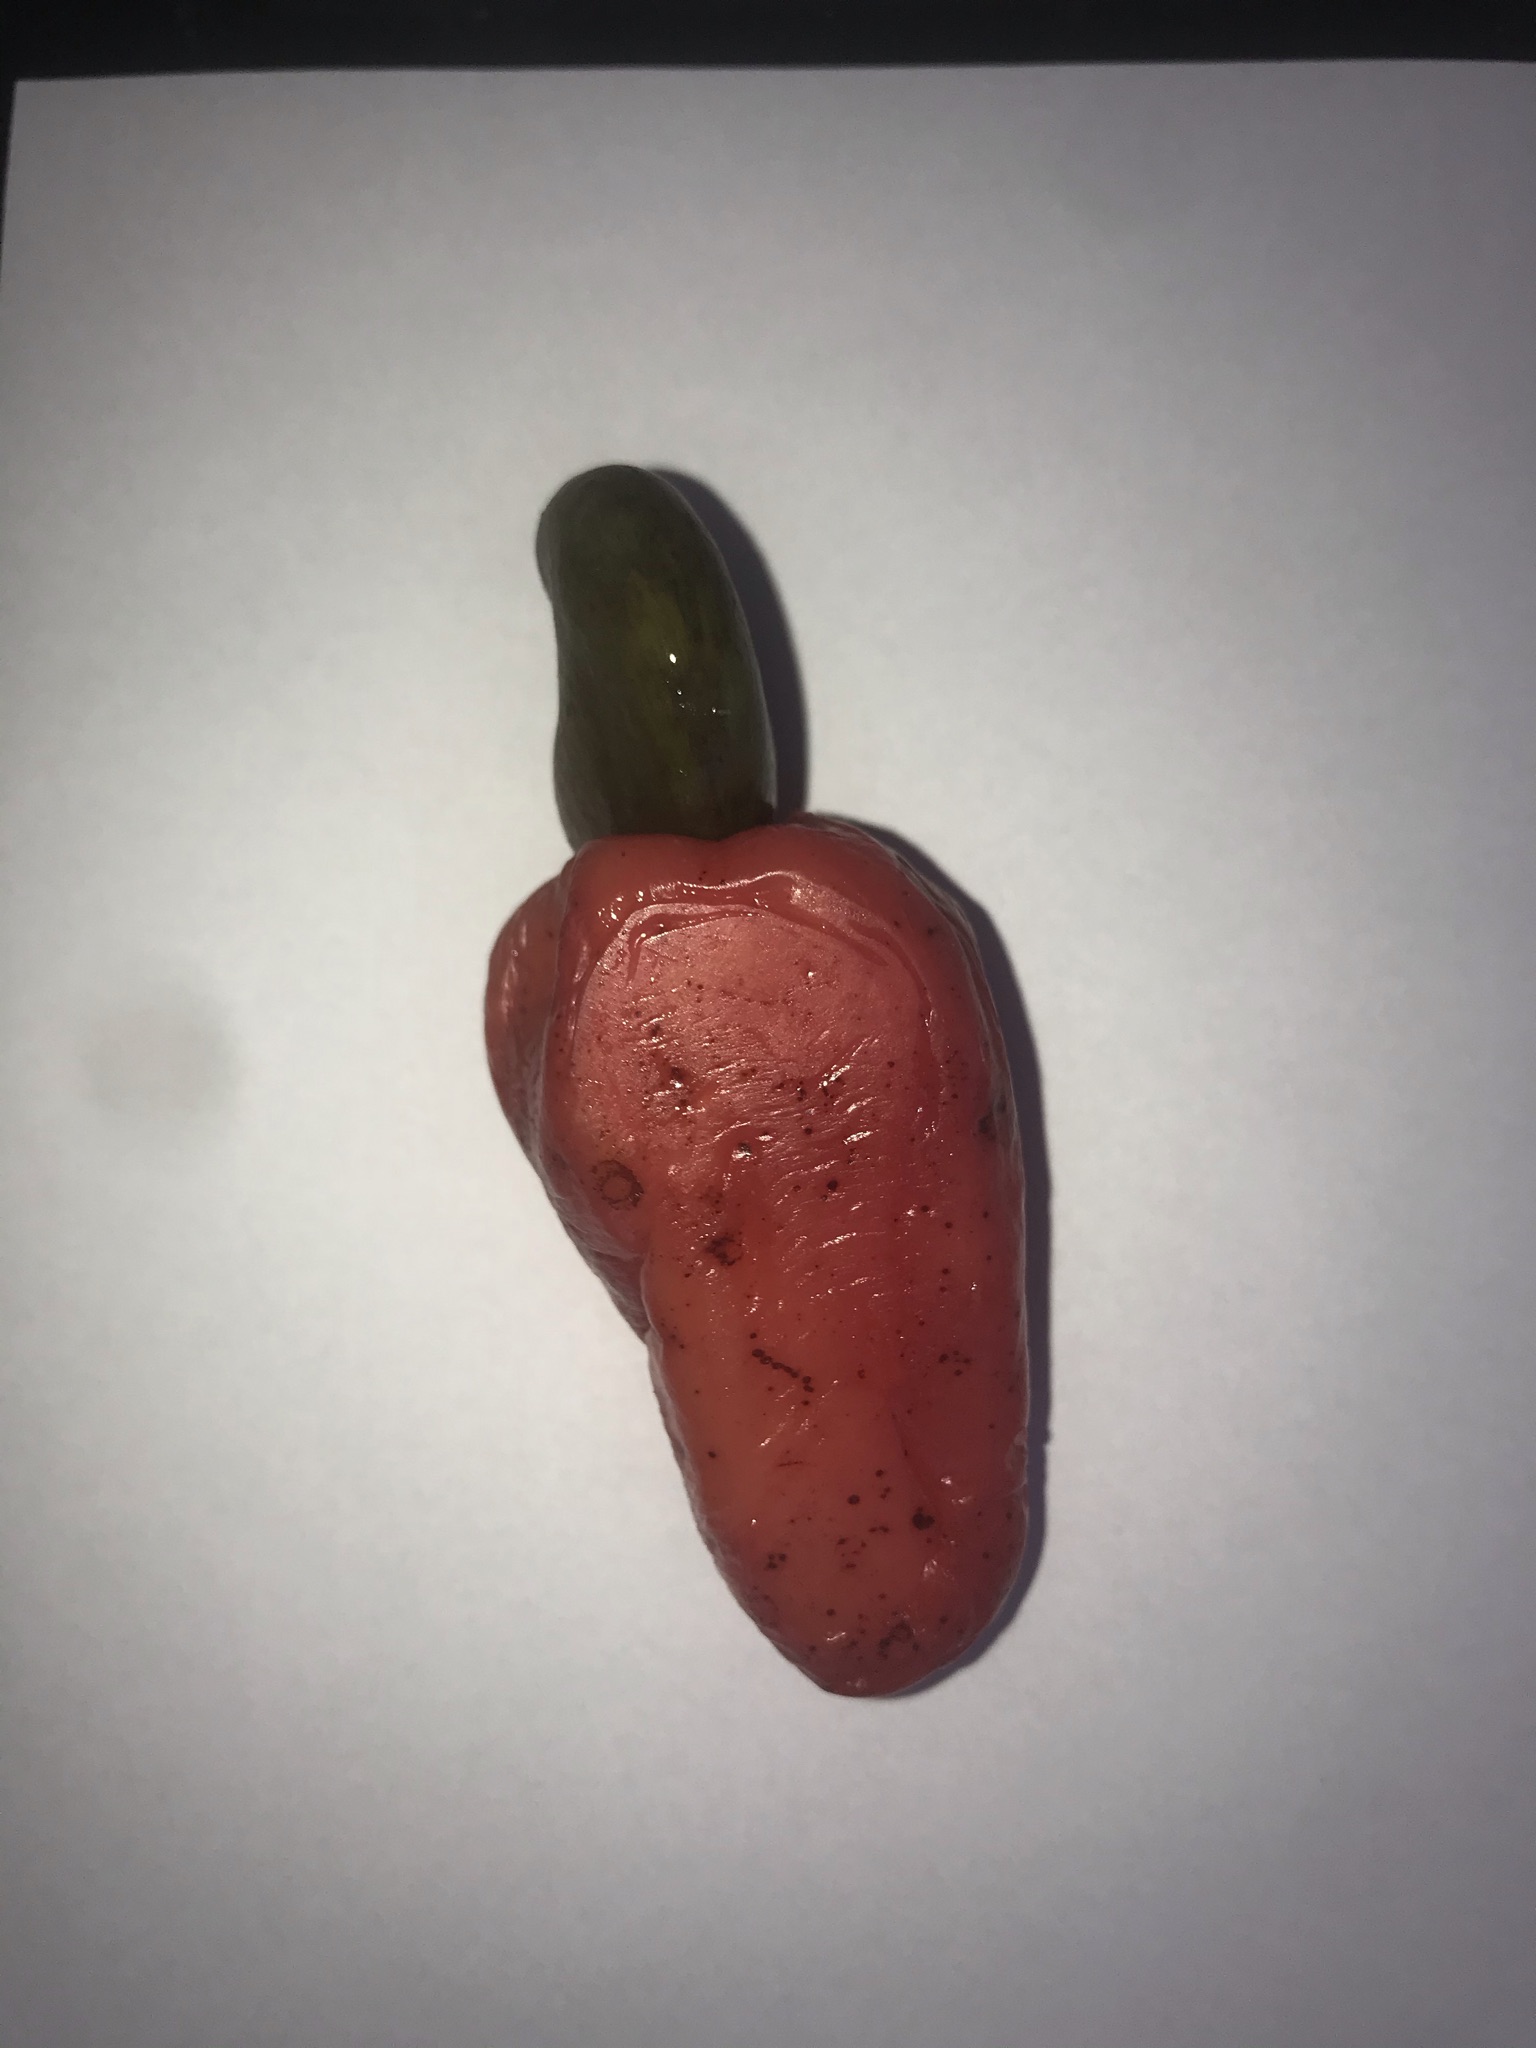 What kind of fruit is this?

caju vermelho
